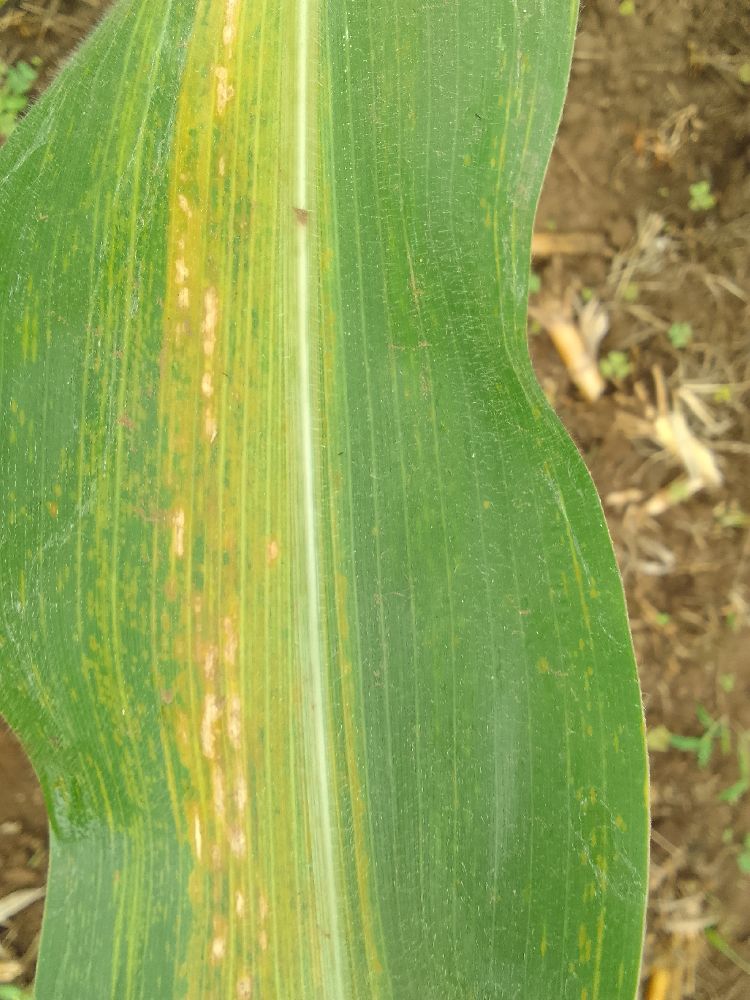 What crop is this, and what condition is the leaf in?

maize, maize lethal necrosis
